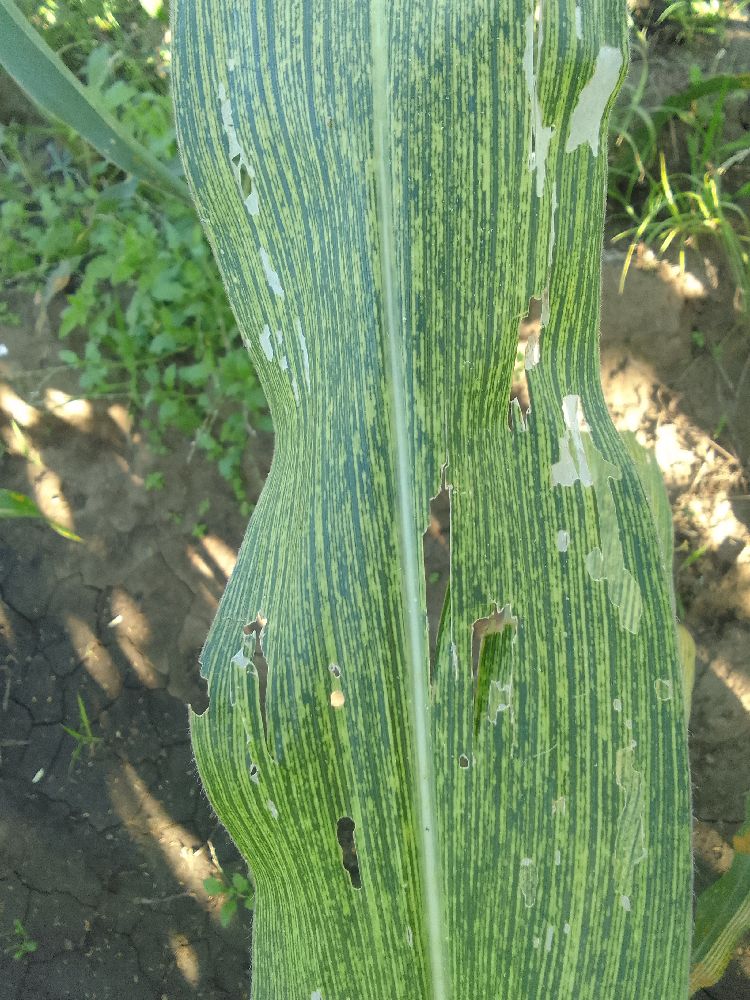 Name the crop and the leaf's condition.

maize, maize streak virus
